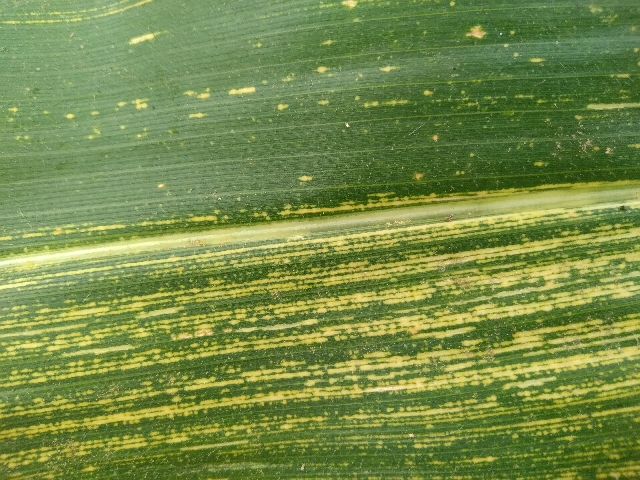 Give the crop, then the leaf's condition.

maize, maize streak virus
